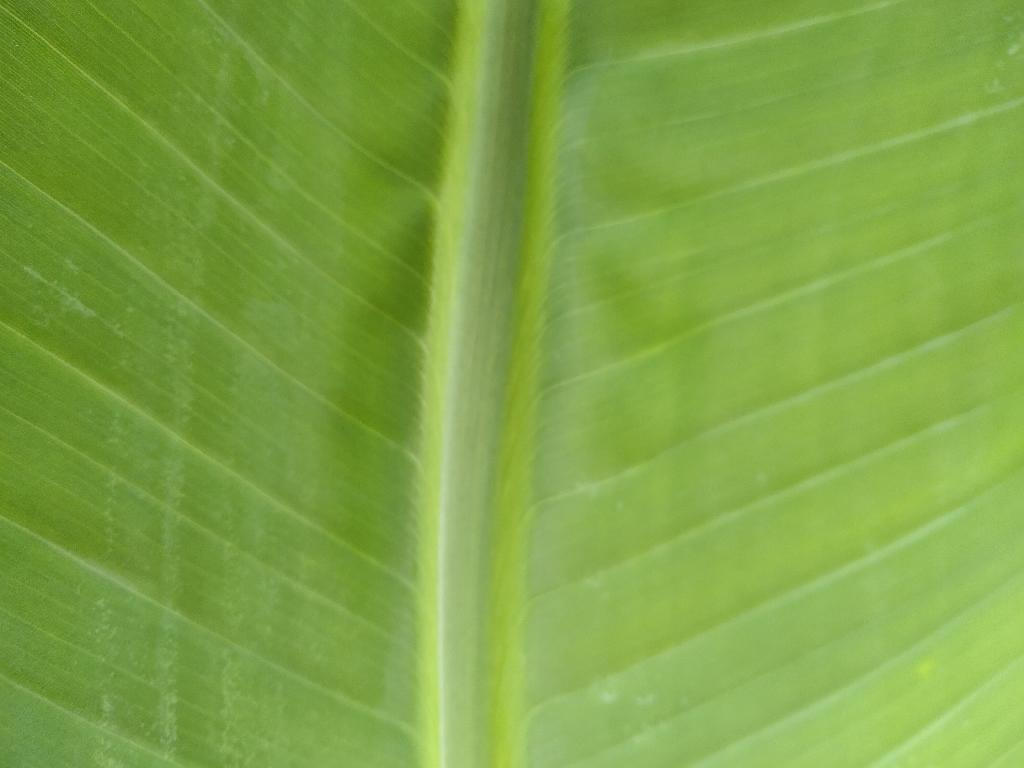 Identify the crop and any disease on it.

banana, healthy
